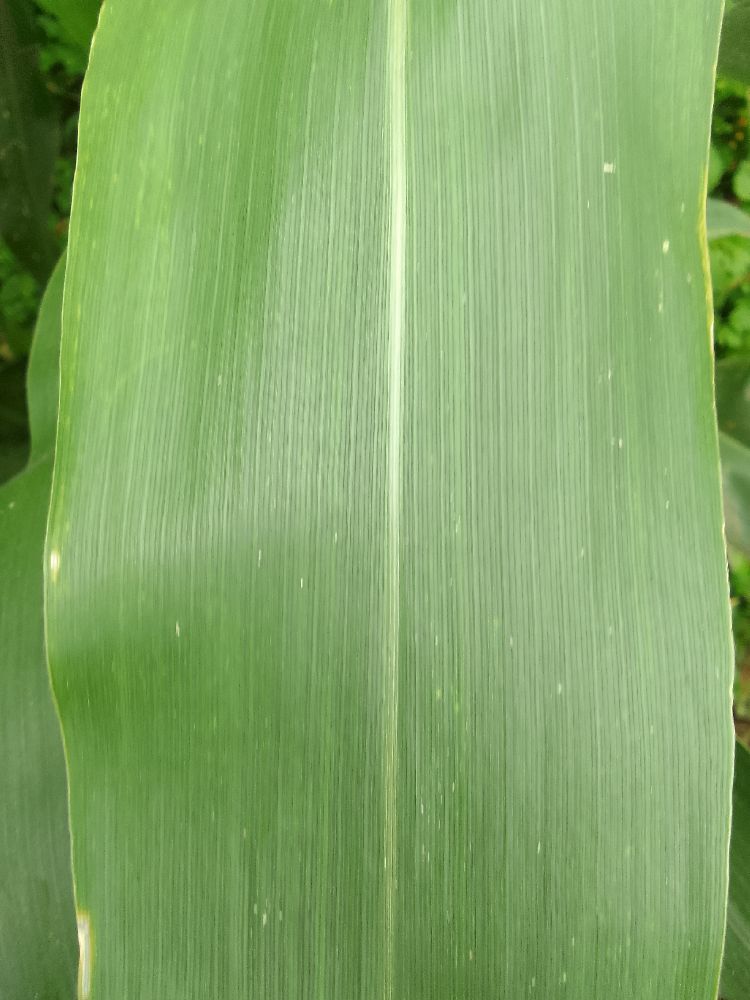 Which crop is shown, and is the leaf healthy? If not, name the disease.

maize, healthy
